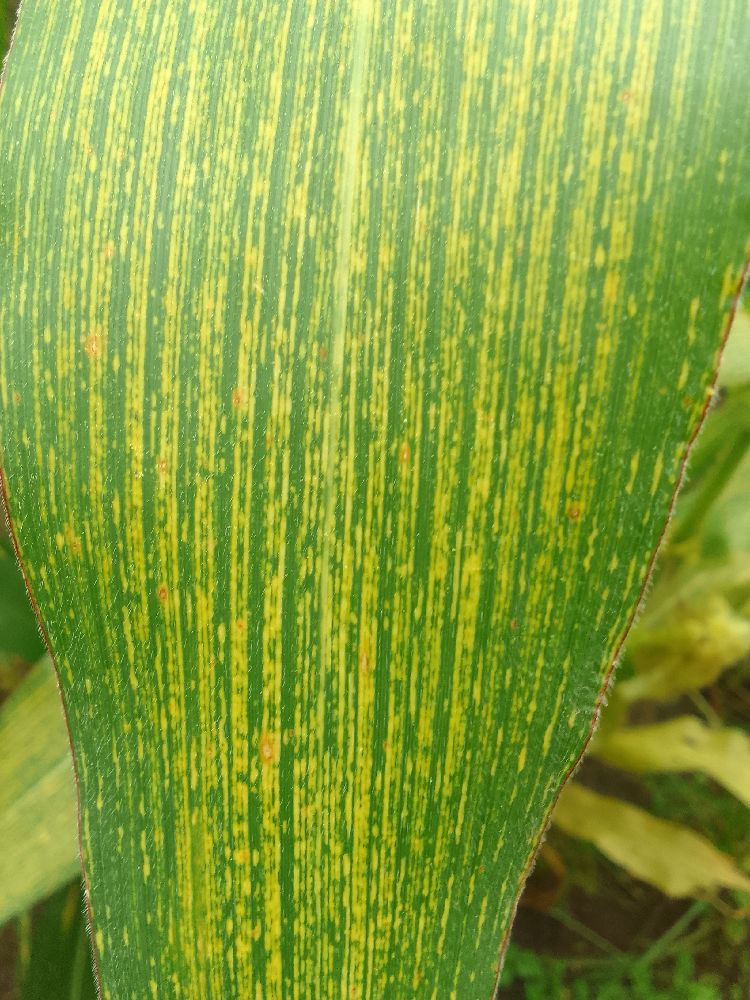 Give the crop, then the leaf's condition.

maize, maize streak virus
